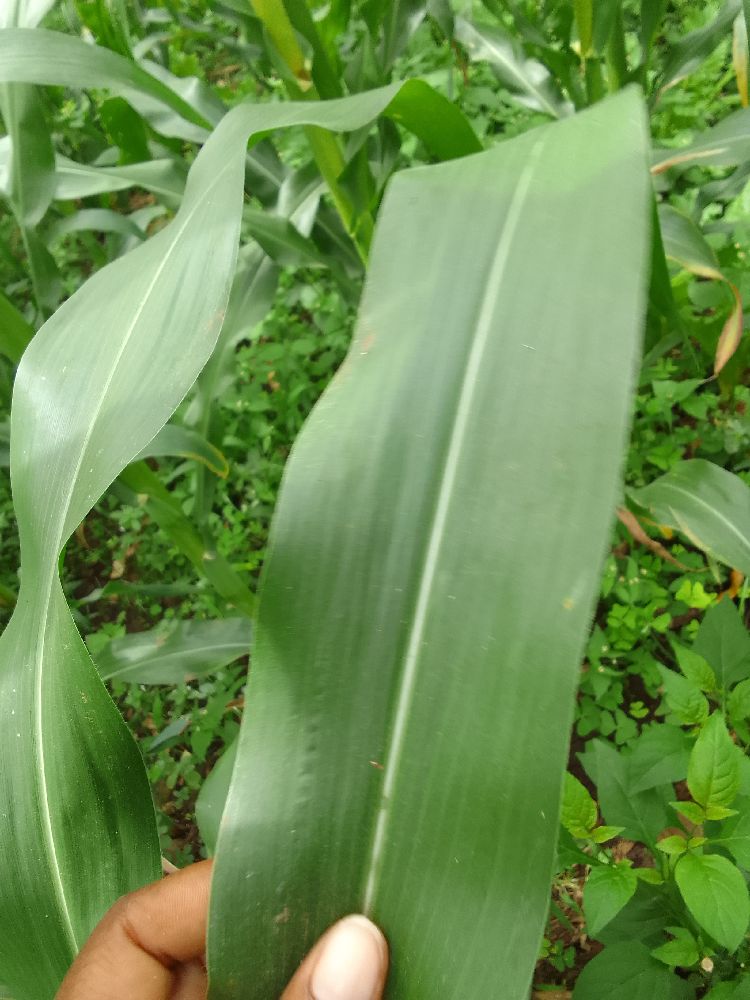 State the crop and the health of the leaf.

maize, healthy
